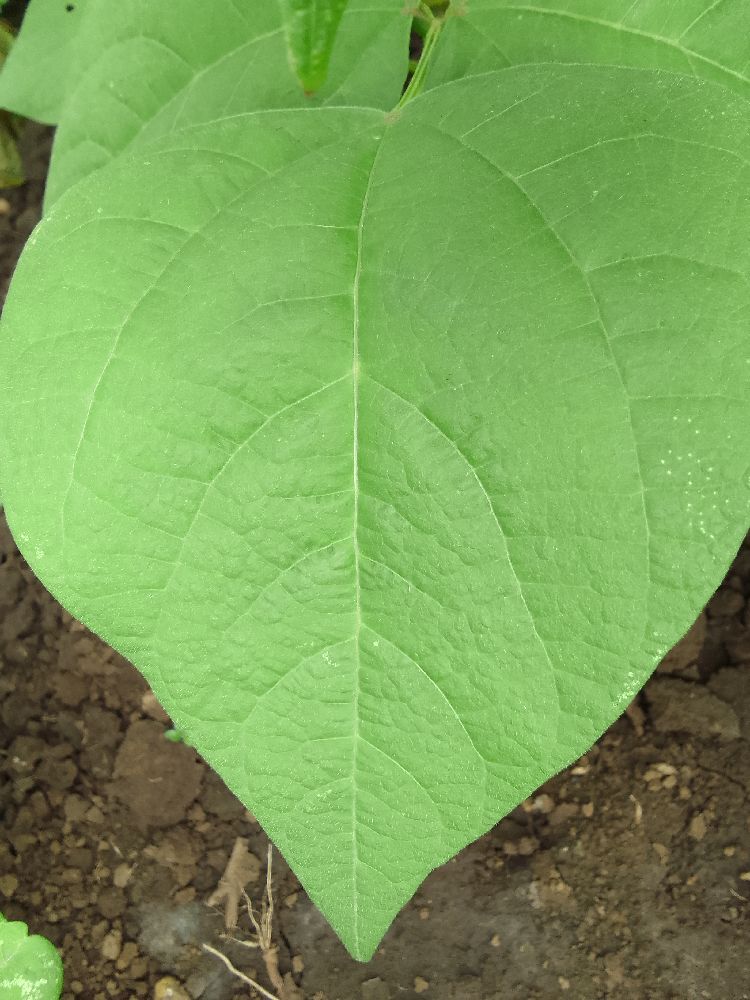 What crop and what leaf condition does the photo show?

common bean, healthy
